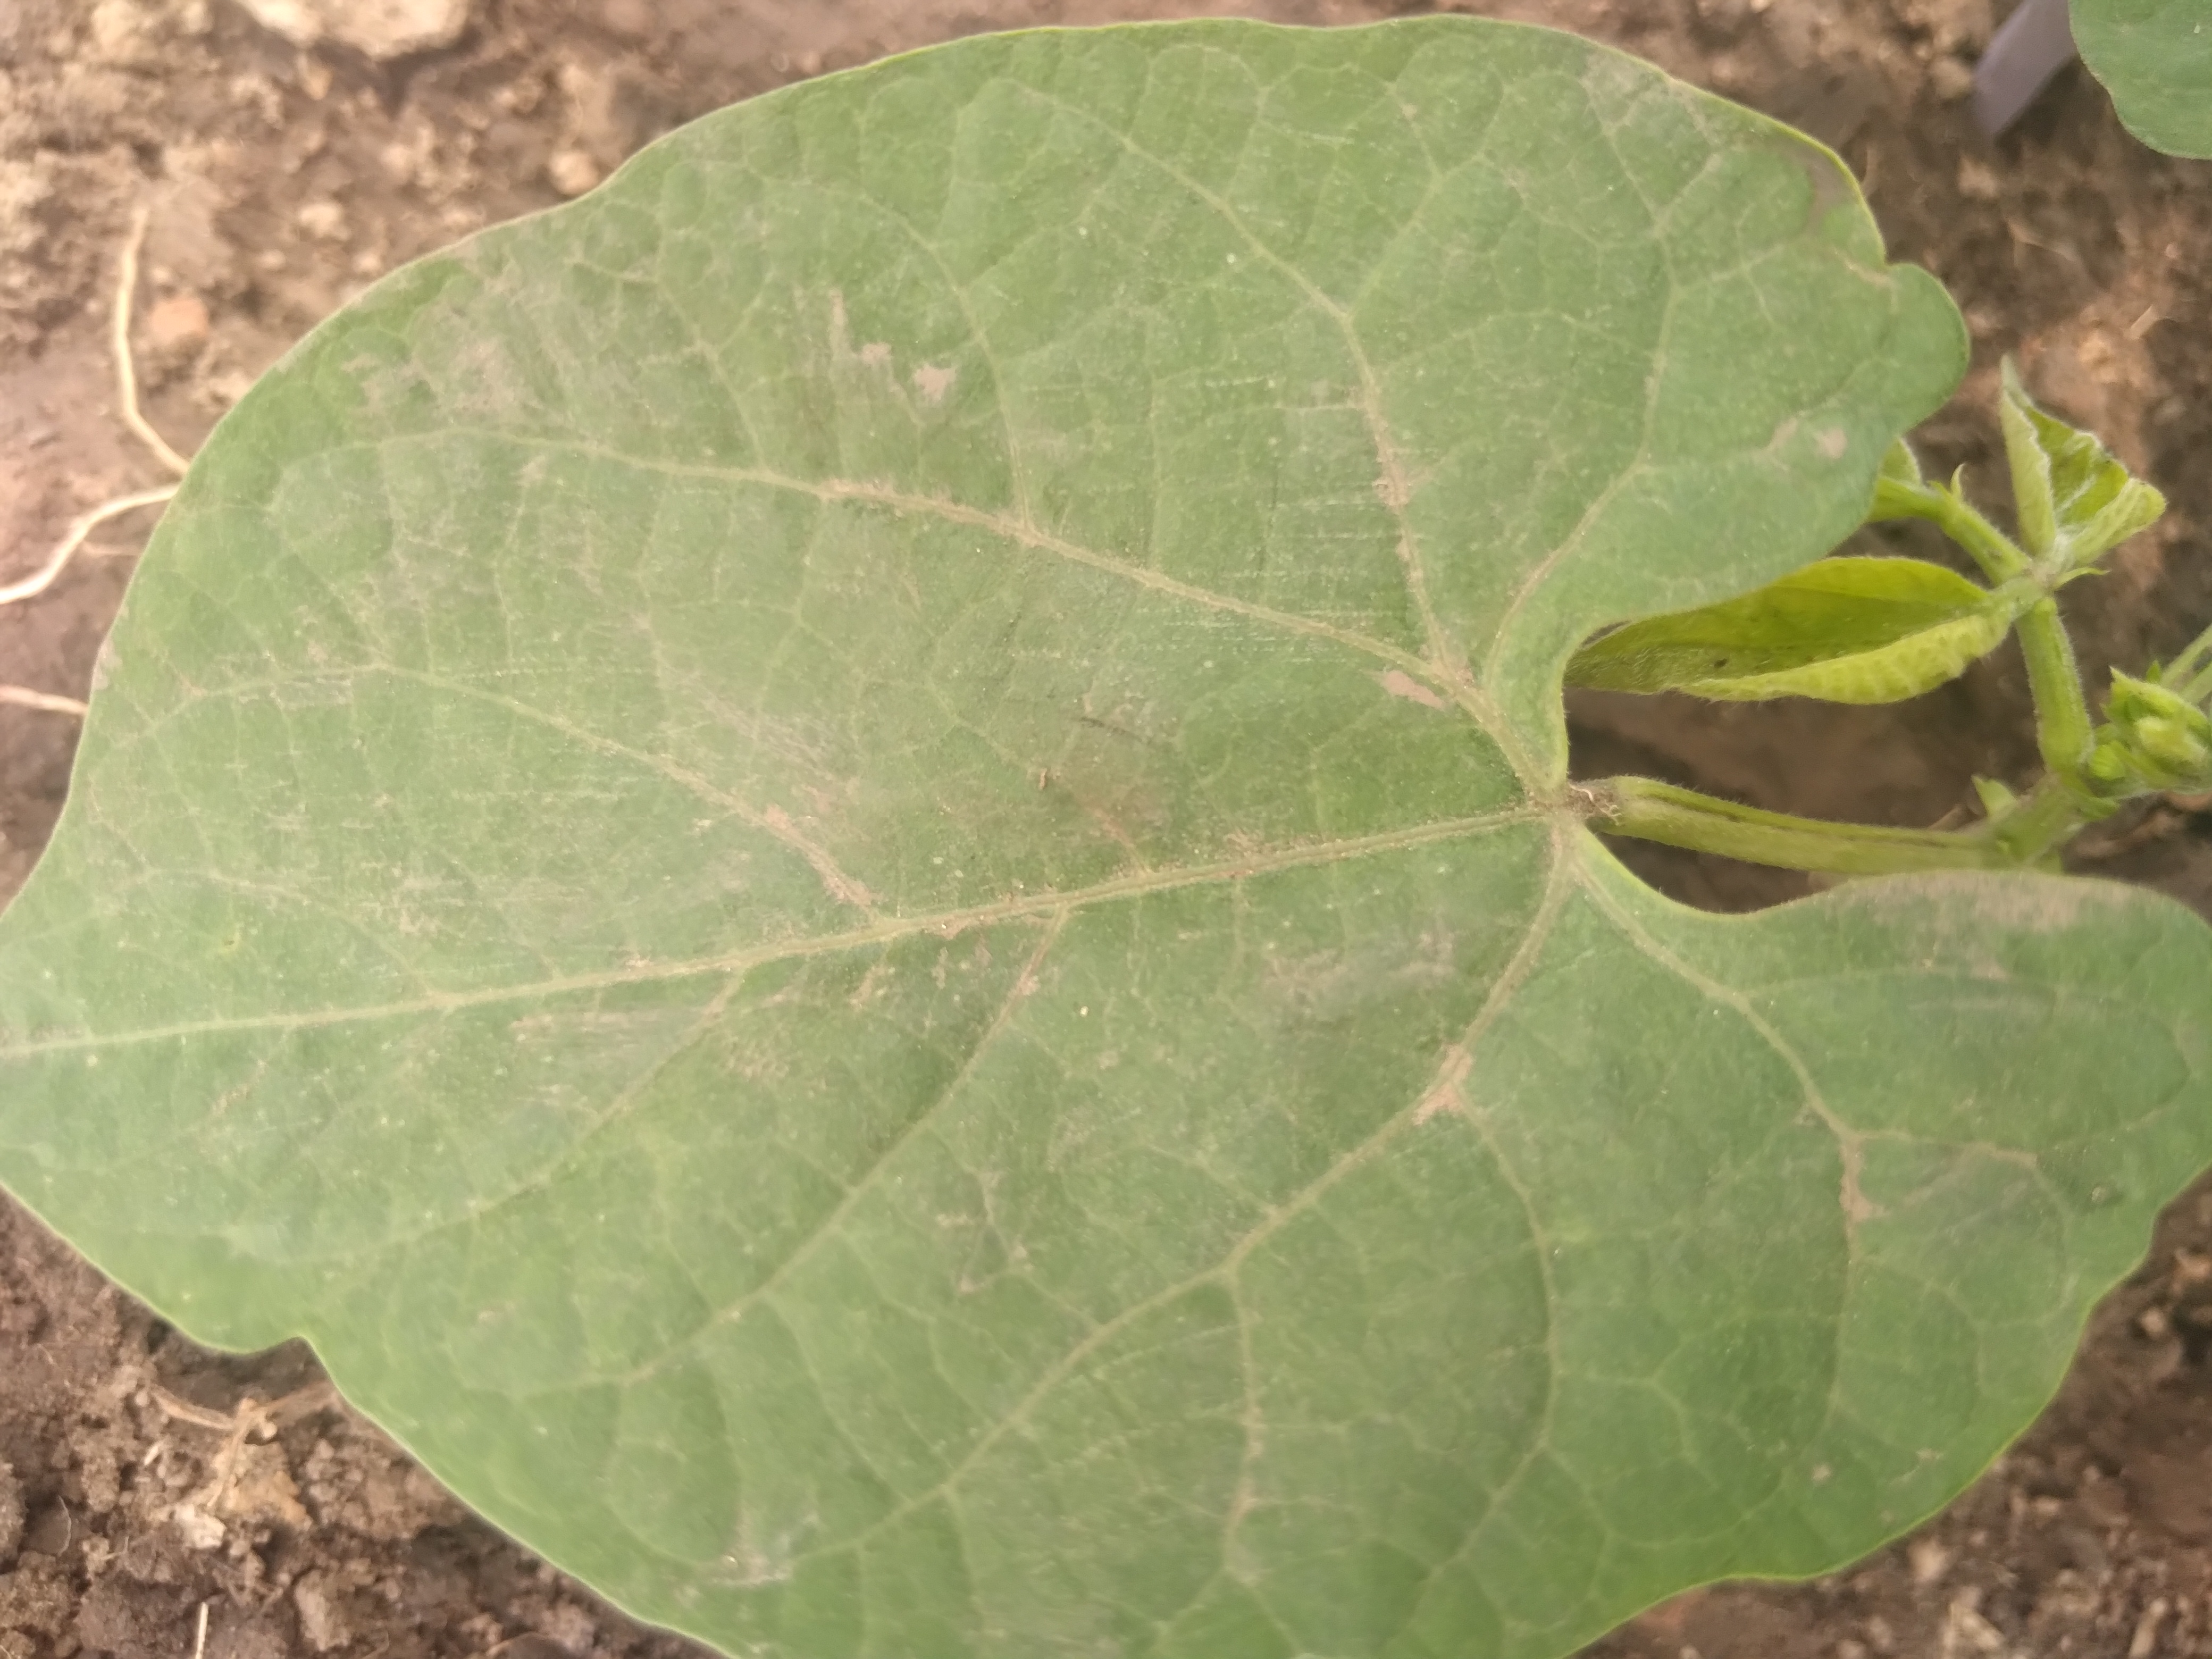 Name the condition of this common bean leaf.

healthy
